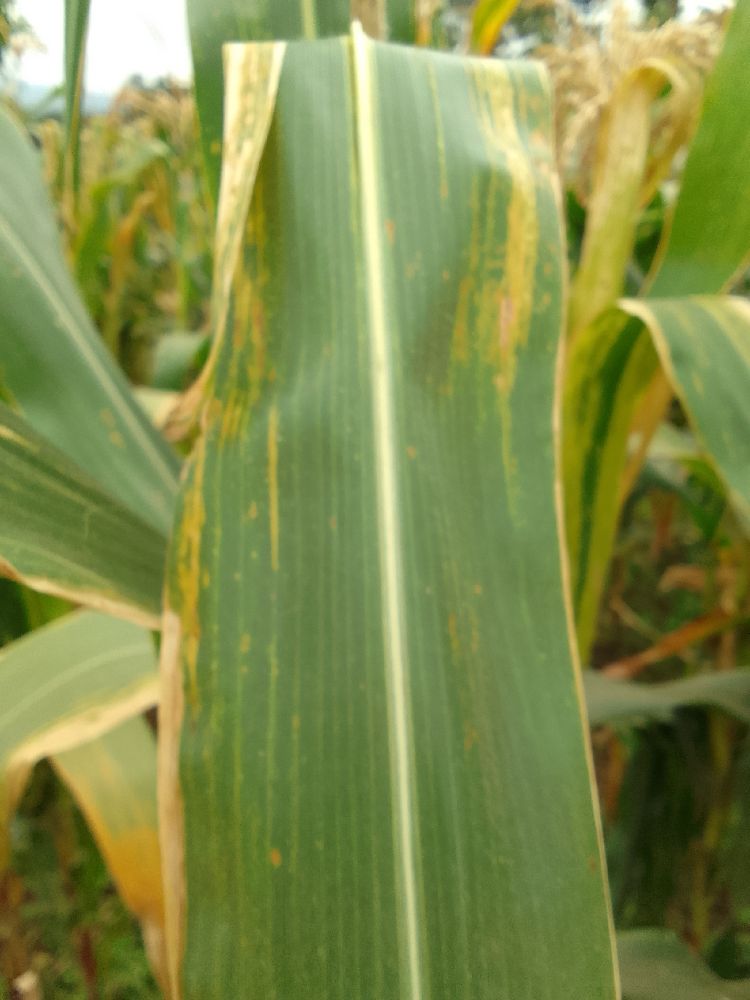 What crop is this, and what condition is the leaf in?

maize, maize lethal necrosis
